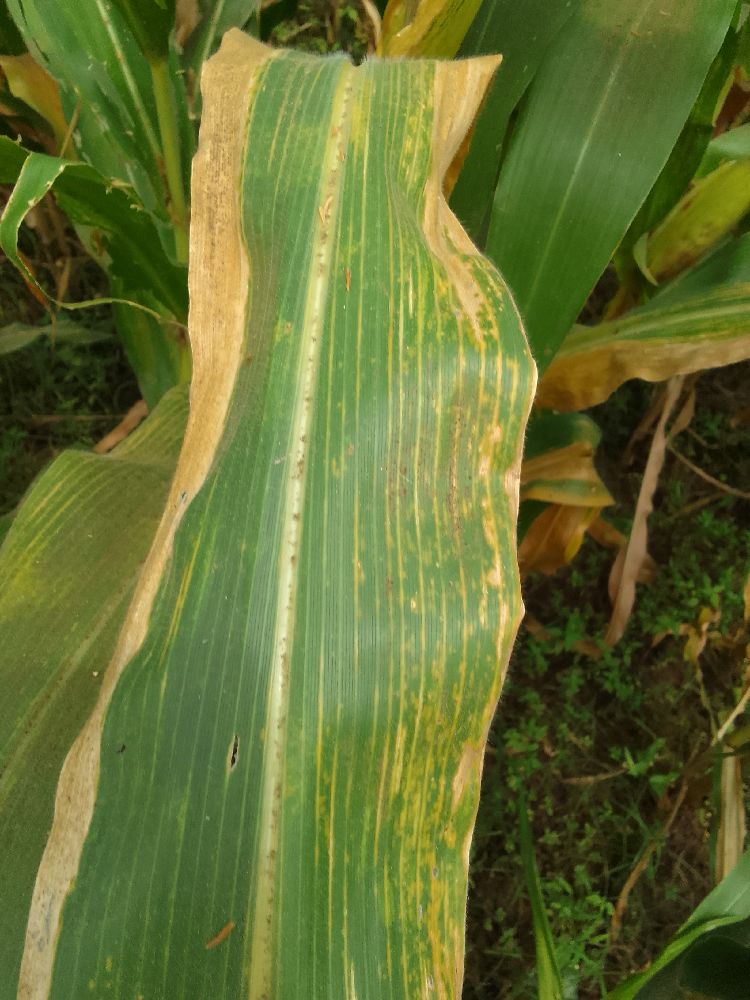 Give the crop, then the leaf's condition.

maize, maize lethal necrosis
